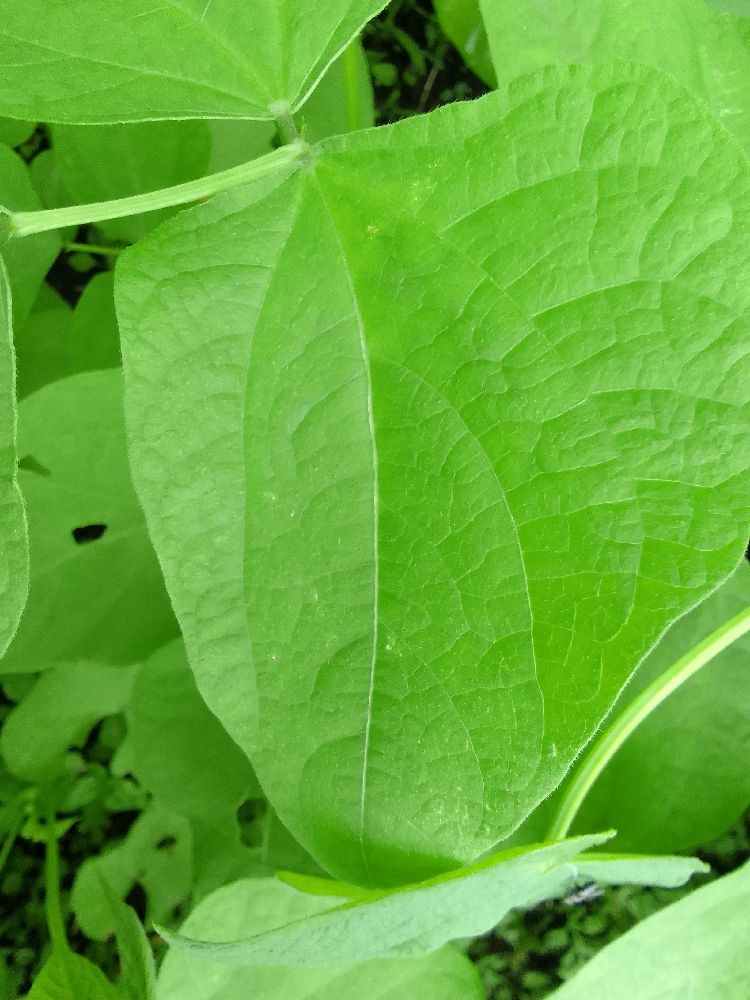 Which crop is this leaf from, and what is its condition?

common bean, healthy
